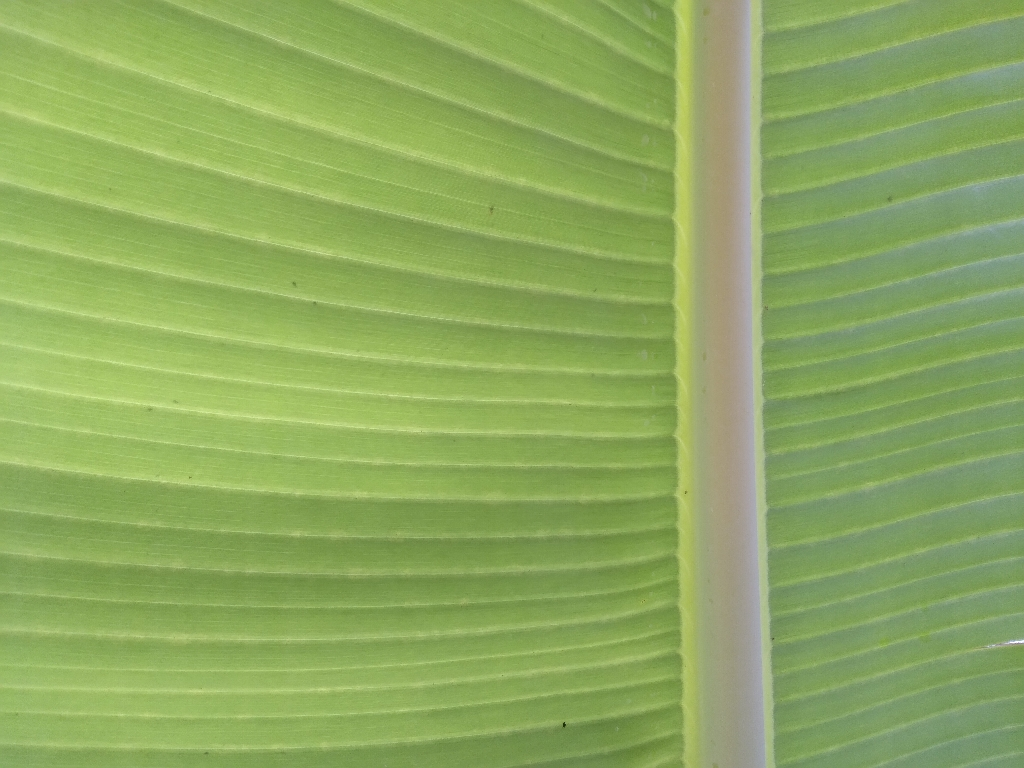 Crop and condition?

banana, healthy
